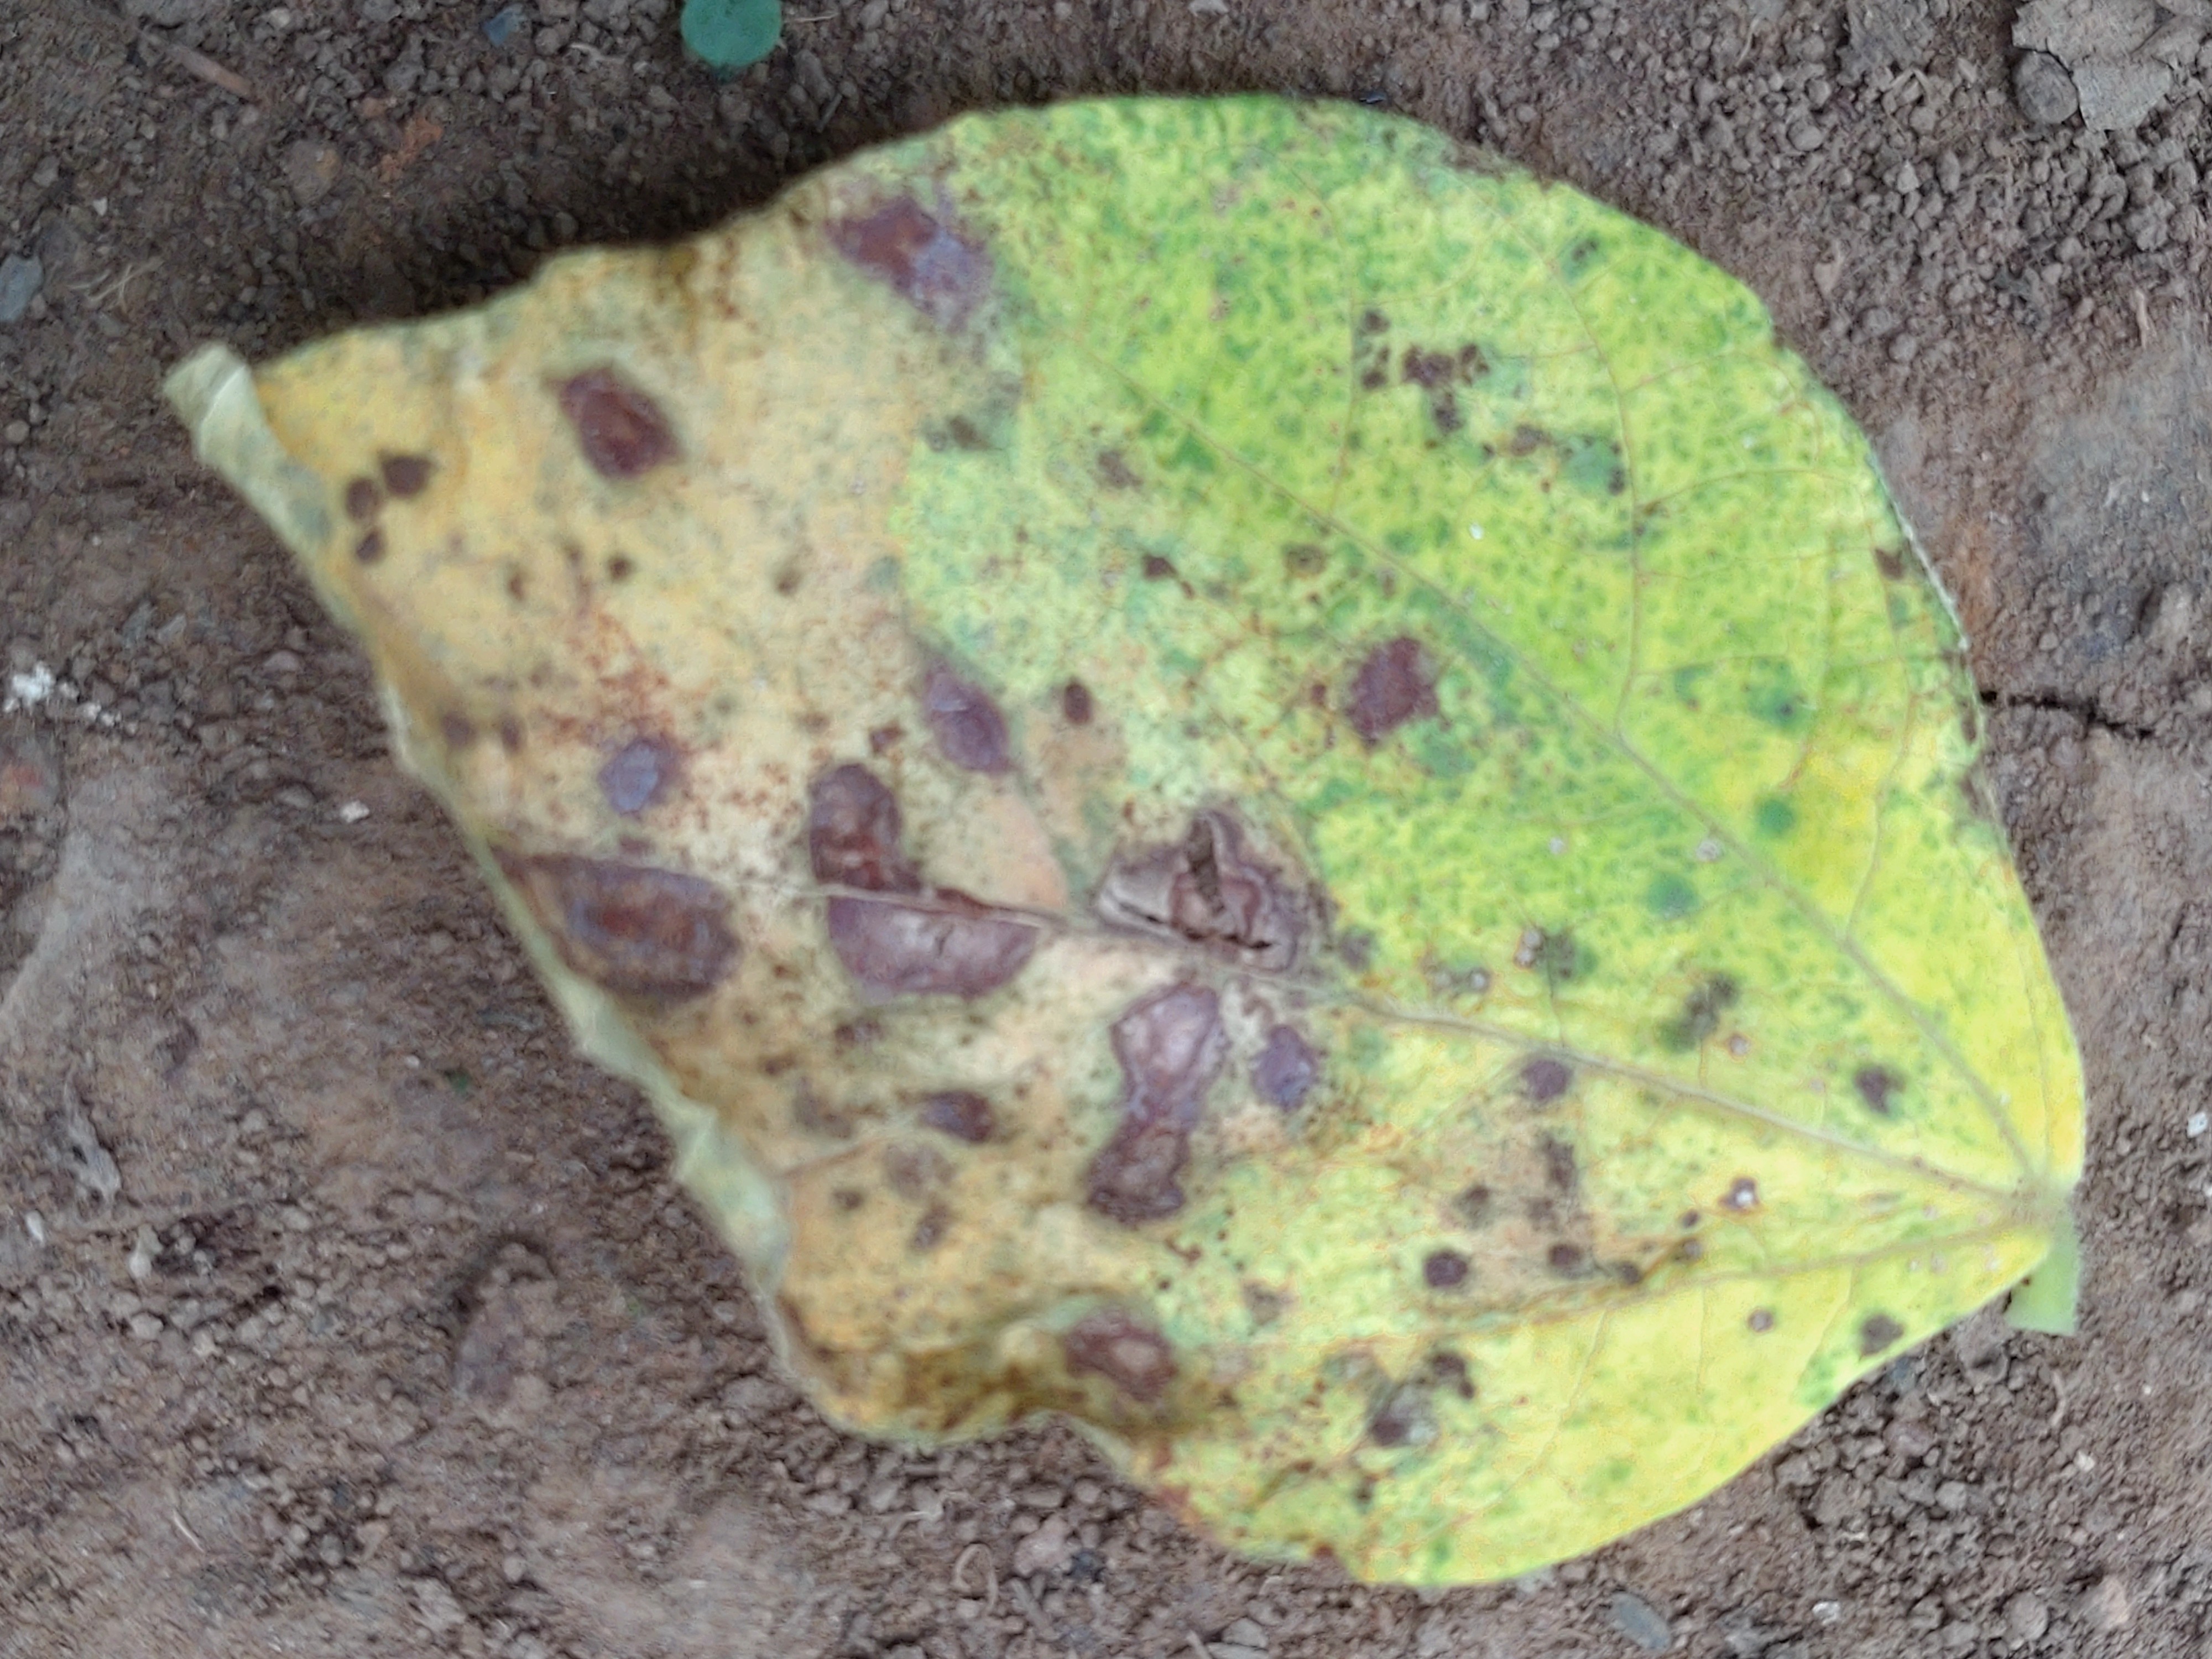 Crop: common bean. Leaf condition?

anthracnose
